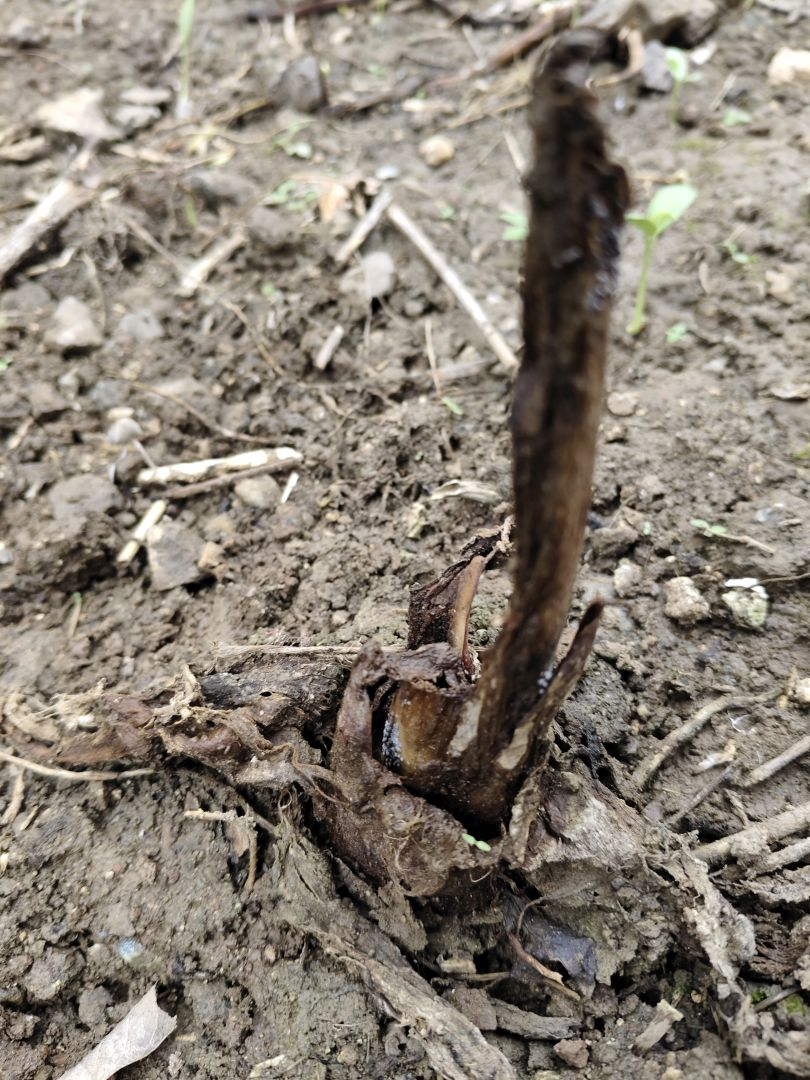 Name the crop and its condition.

taro, root rot
